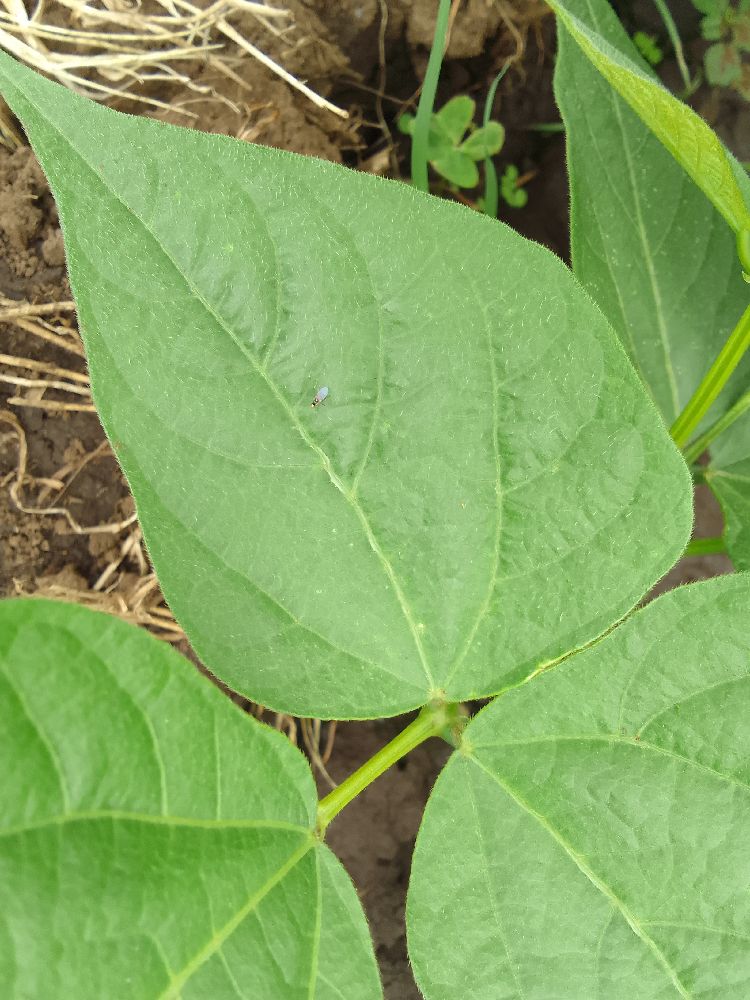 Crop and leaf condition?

common bean, healthy
